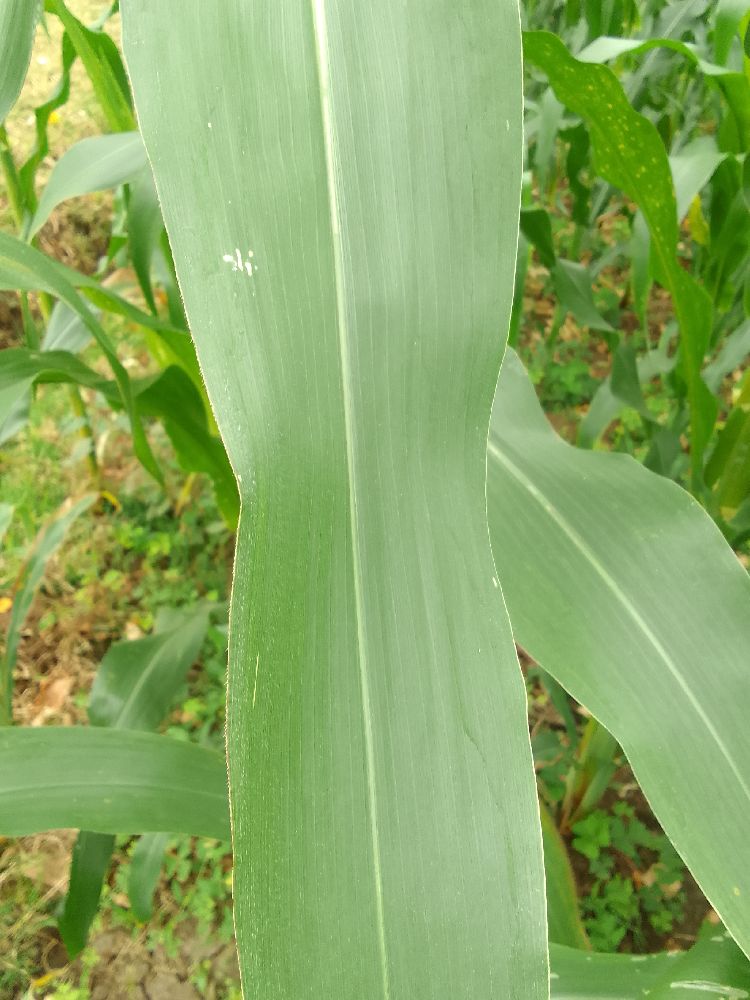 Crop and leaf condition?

maize, healthy
